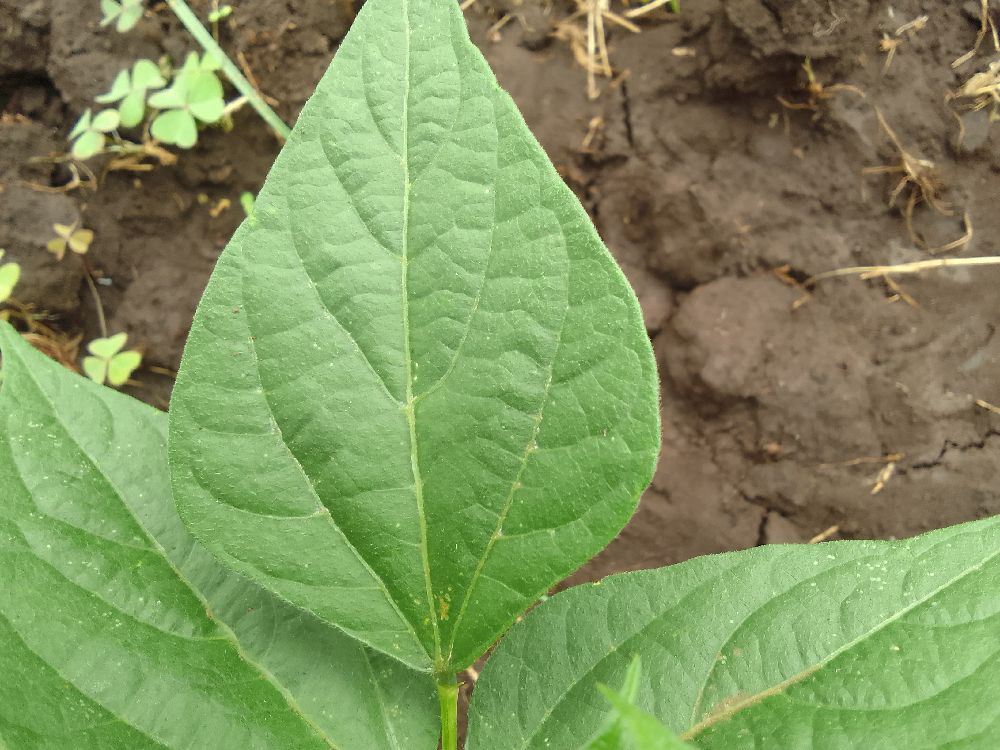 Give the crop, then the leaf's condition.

common bean, healthy
